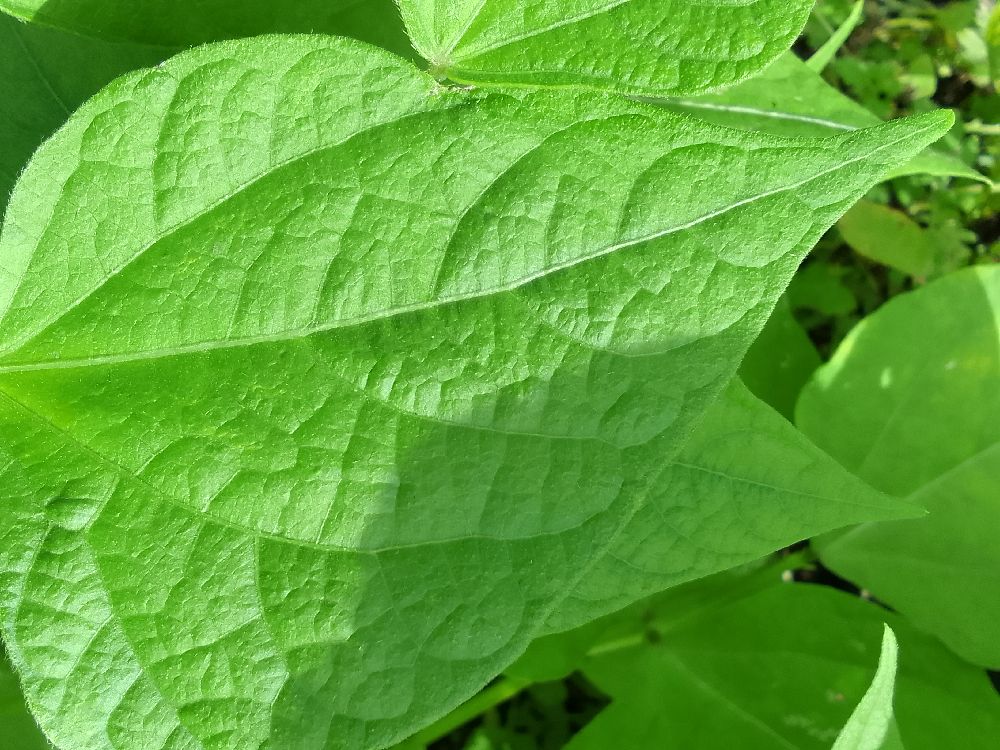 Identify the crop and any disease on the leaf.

common bean, healthy
